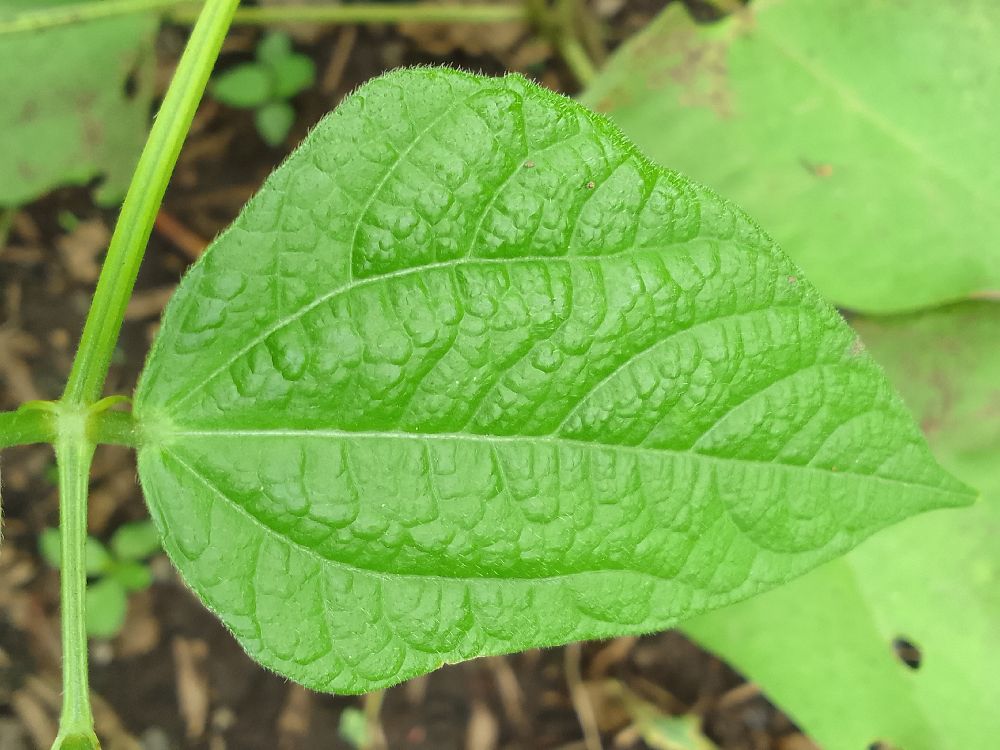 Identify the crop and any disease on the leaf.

common bean, healthy
